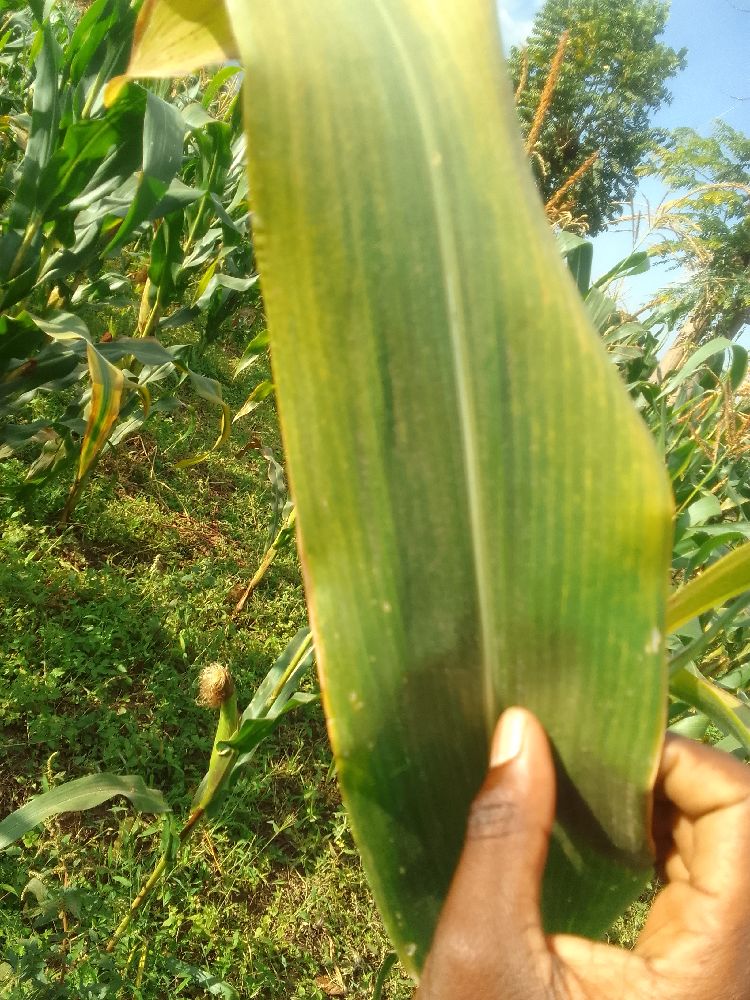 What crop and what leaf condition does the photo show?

maize, maize lethal necrosis
